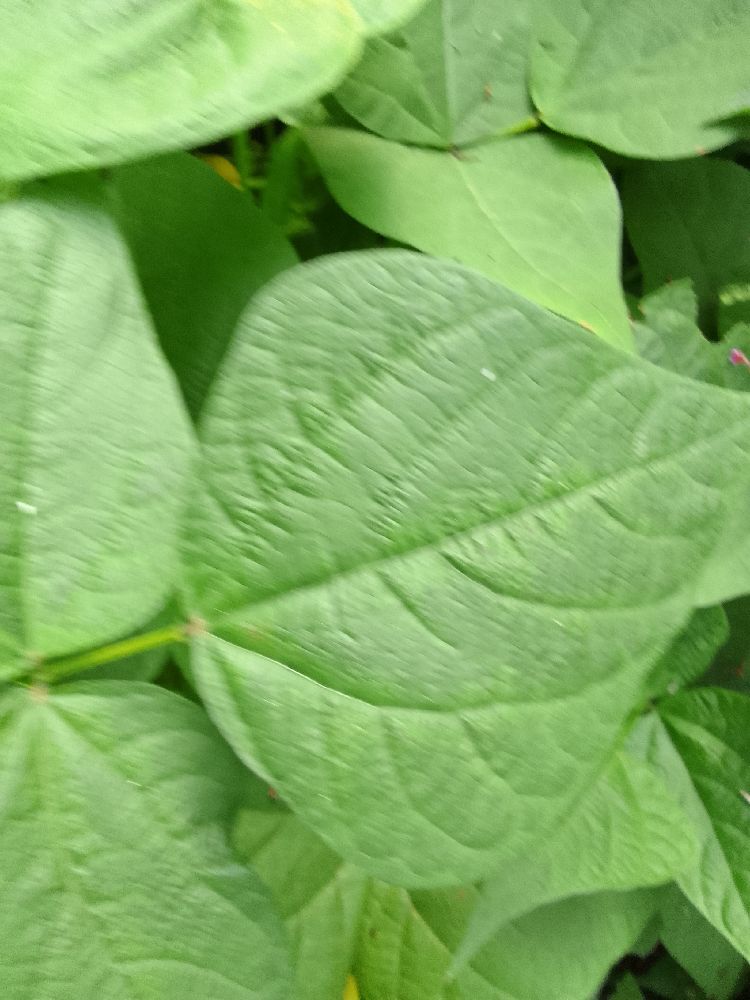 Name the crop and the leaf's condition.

common bean, healthy
